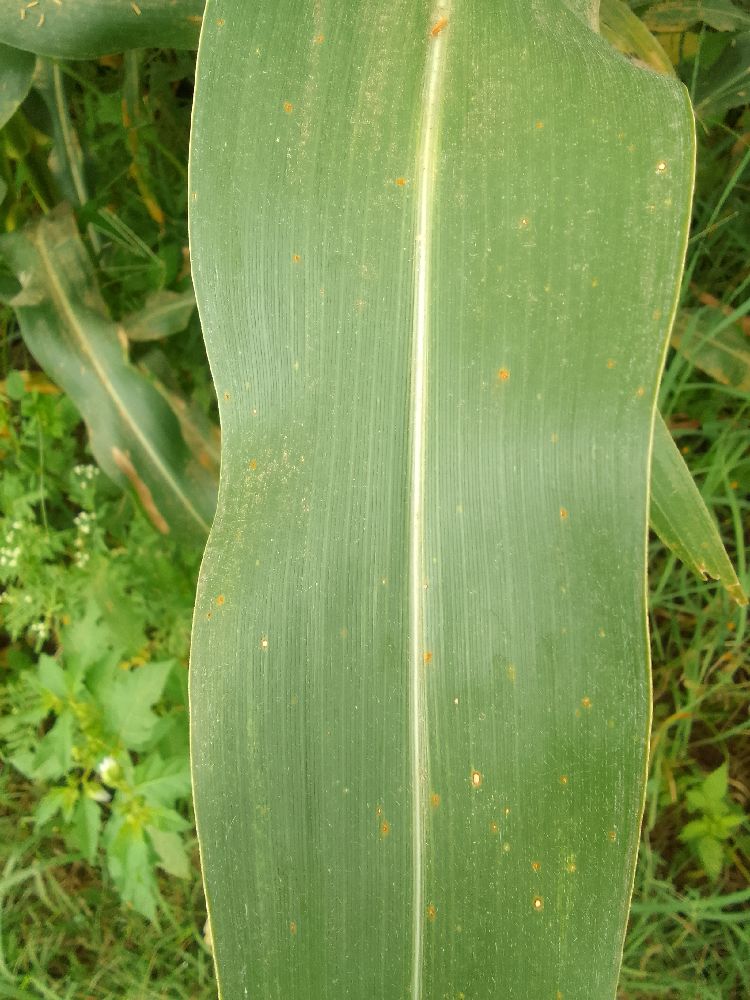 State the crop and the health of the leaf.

maize, healthy
